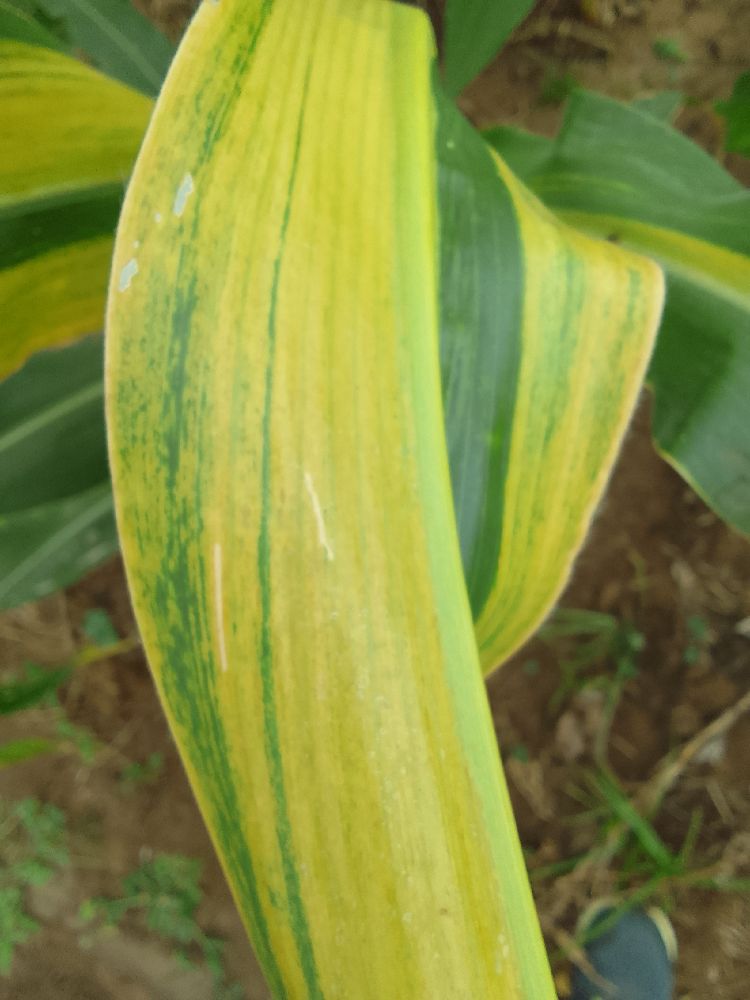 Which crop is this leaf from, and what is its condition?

maize, maize lethal necrosis
